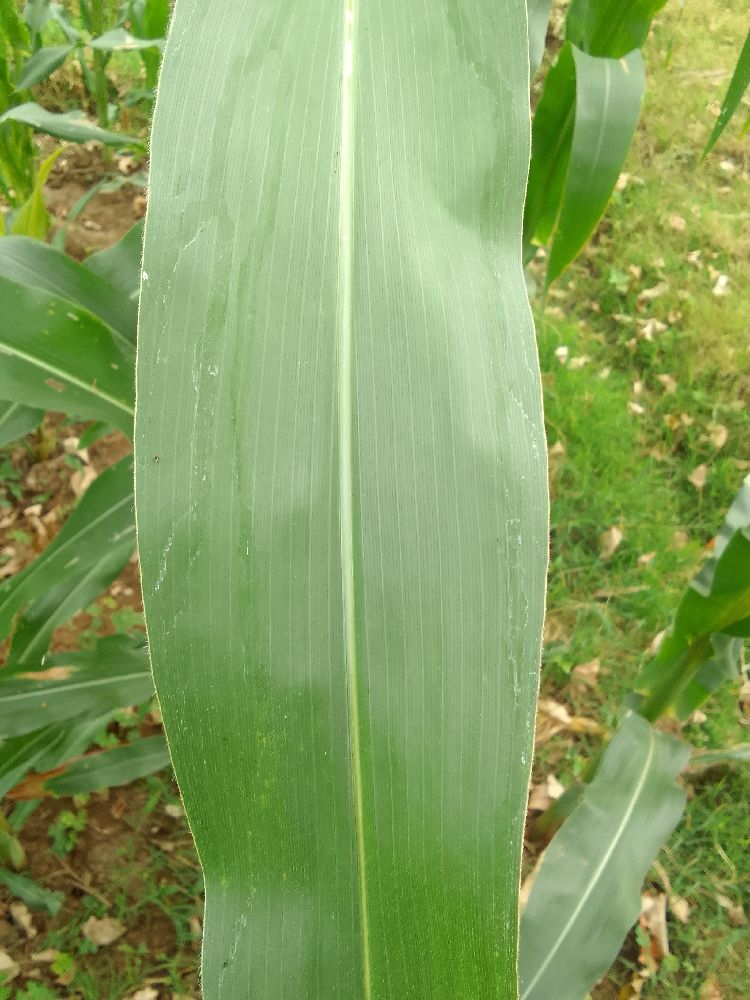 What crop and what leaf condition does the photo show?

maize, healthy
